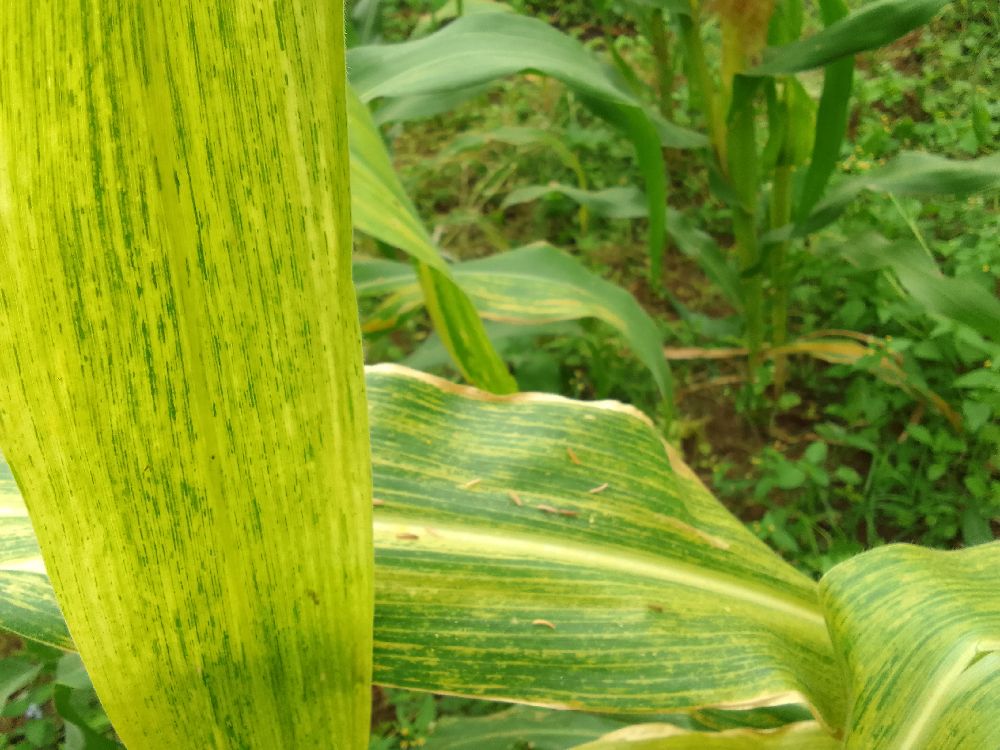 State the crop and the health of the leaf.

maize, maize lethal necrosis
